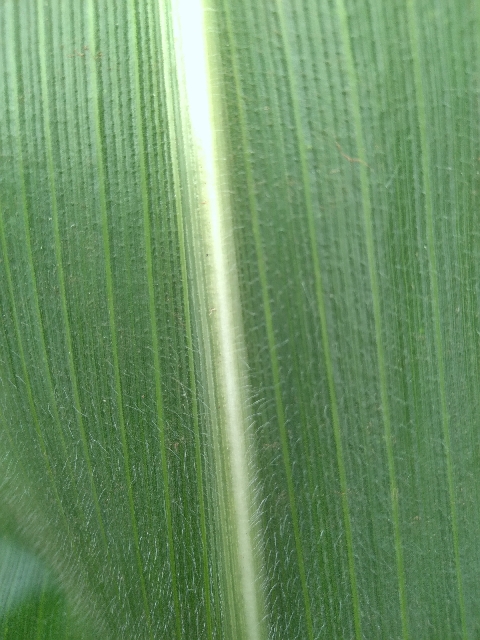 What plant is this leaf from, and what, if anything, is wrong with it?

maize, healthy
